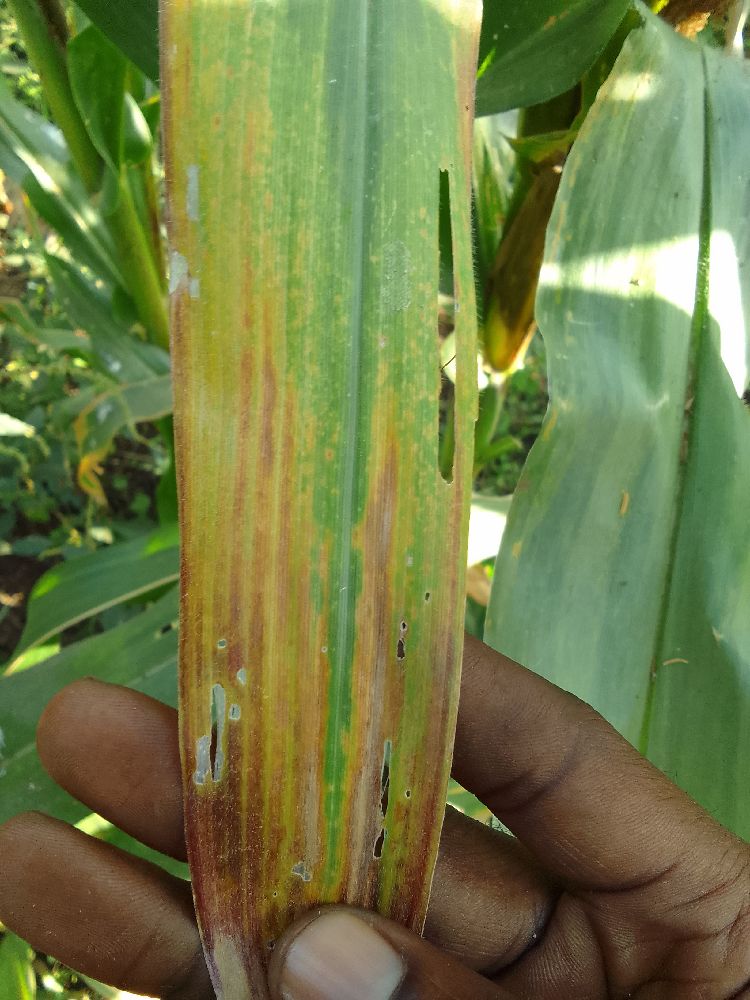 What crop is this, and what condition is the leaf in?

maize, maize lethal necrosis
